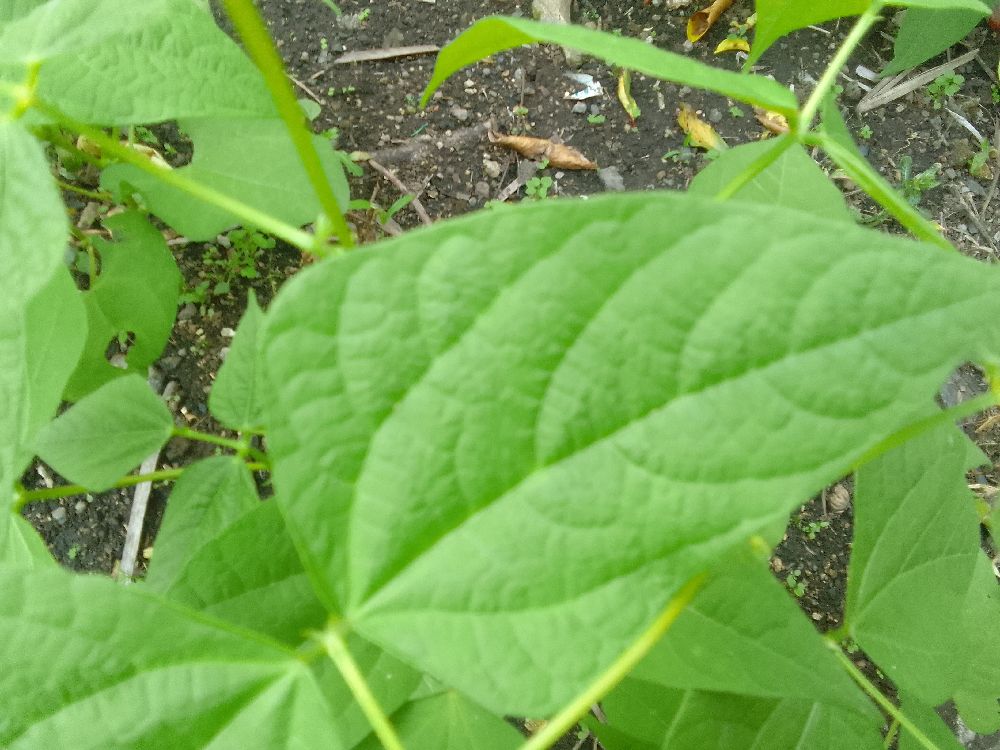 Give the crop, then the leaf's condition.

common bean, healthy
